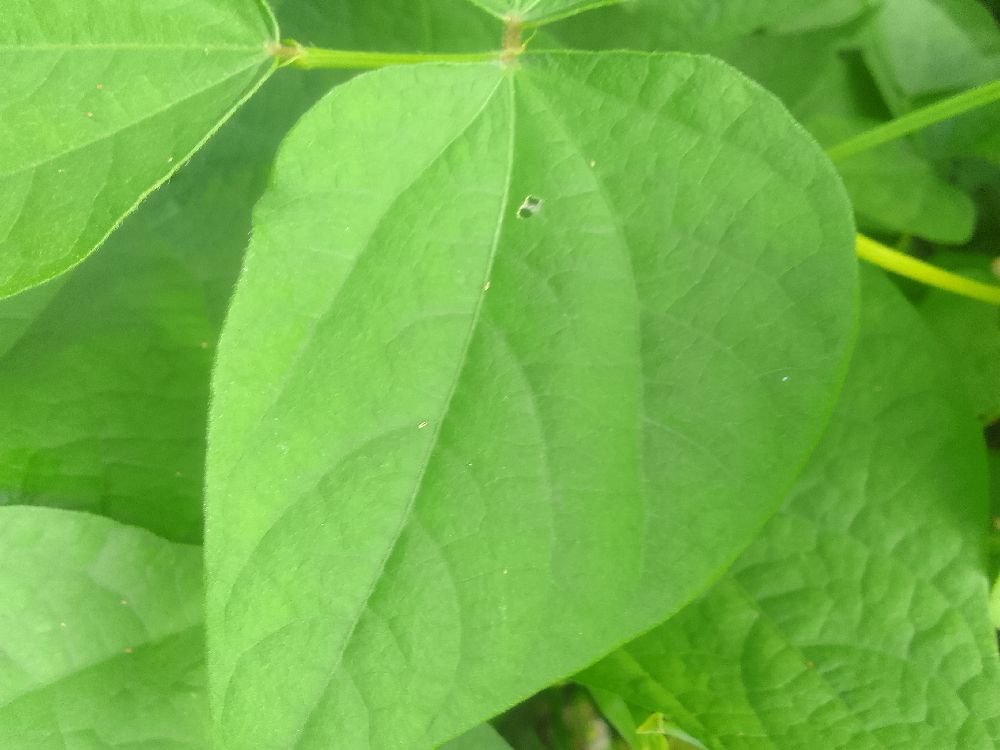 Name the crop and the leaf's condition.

common bean, healthy
